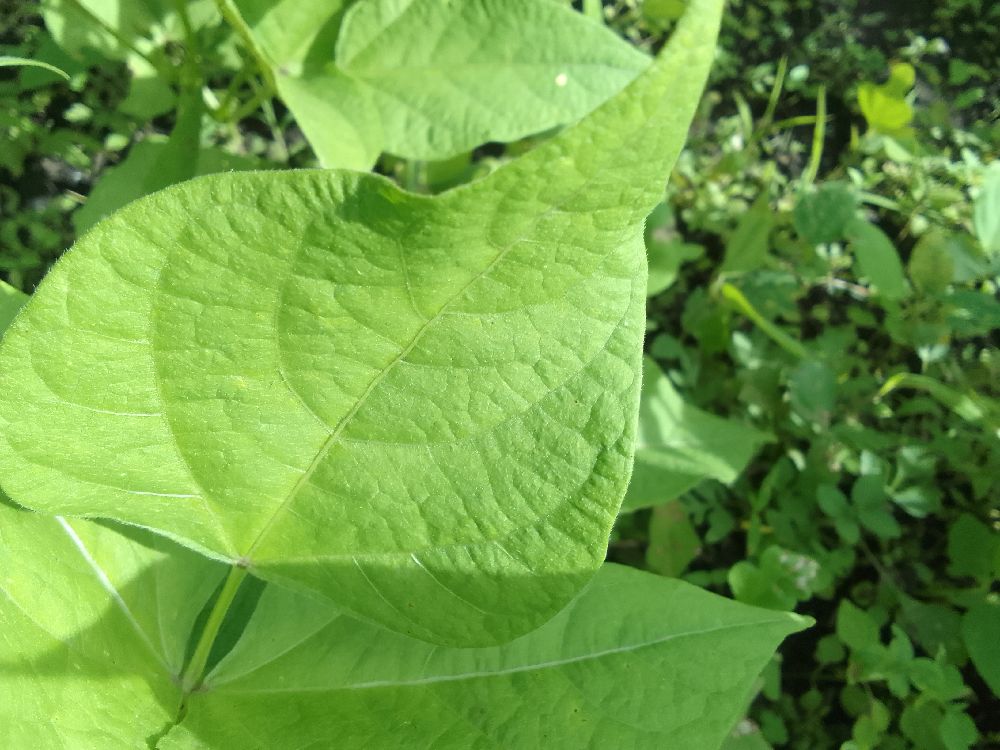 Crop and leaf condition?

common bean, healthy
